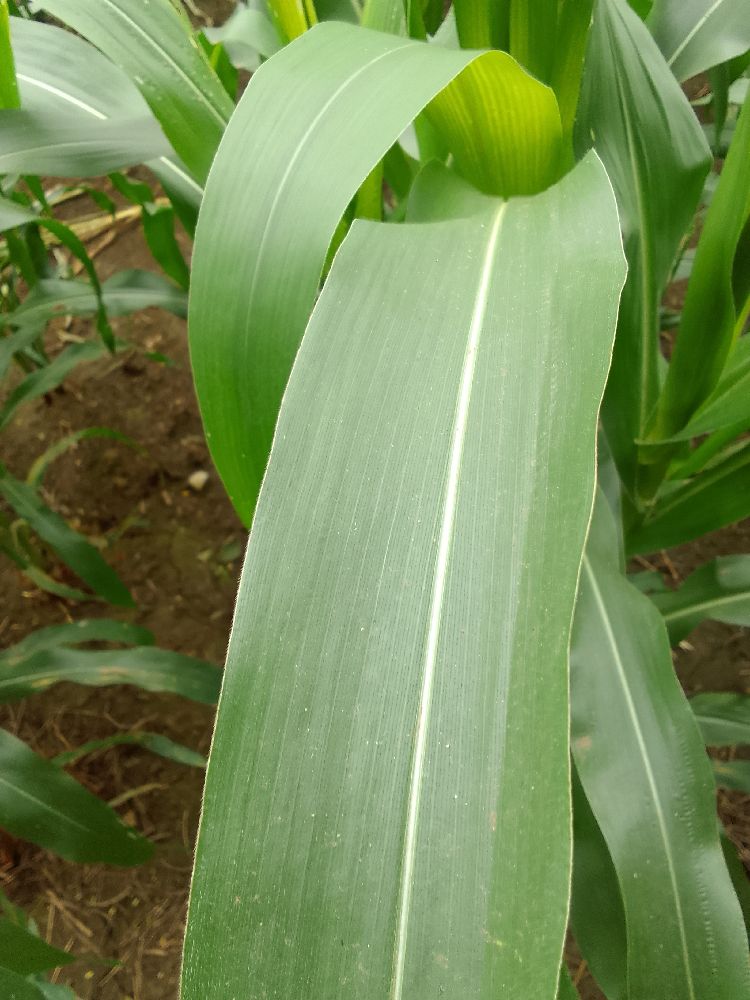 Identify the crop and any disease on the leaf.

maize, healthy
